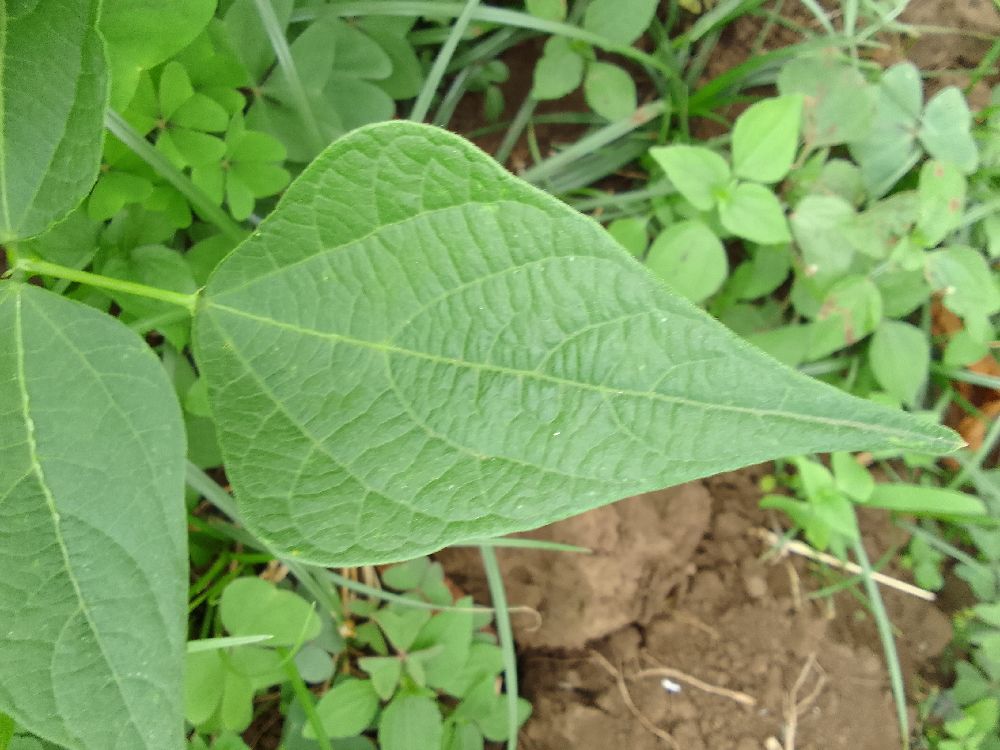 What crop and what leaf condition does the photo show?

common bean, healthy
